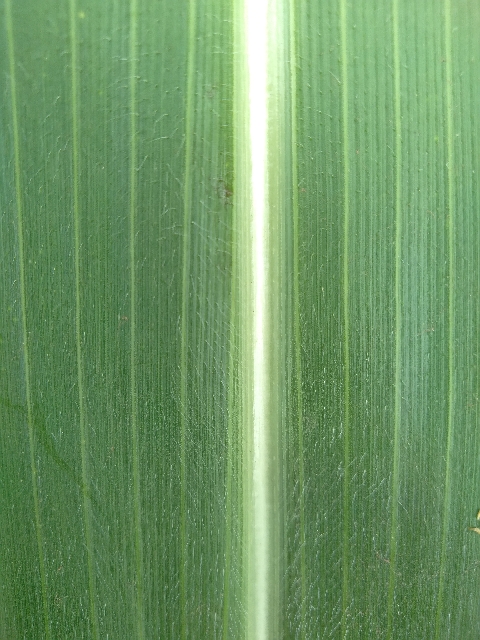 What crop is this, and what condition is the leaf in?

maize, healthy
